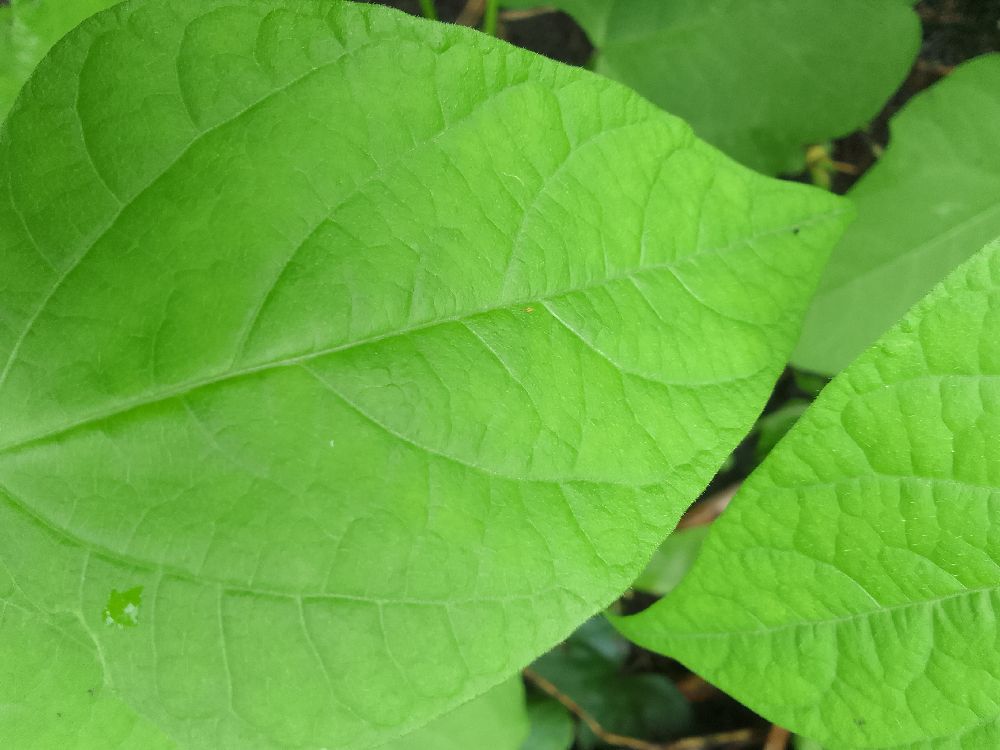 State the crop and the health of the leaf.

common bean, healthy
